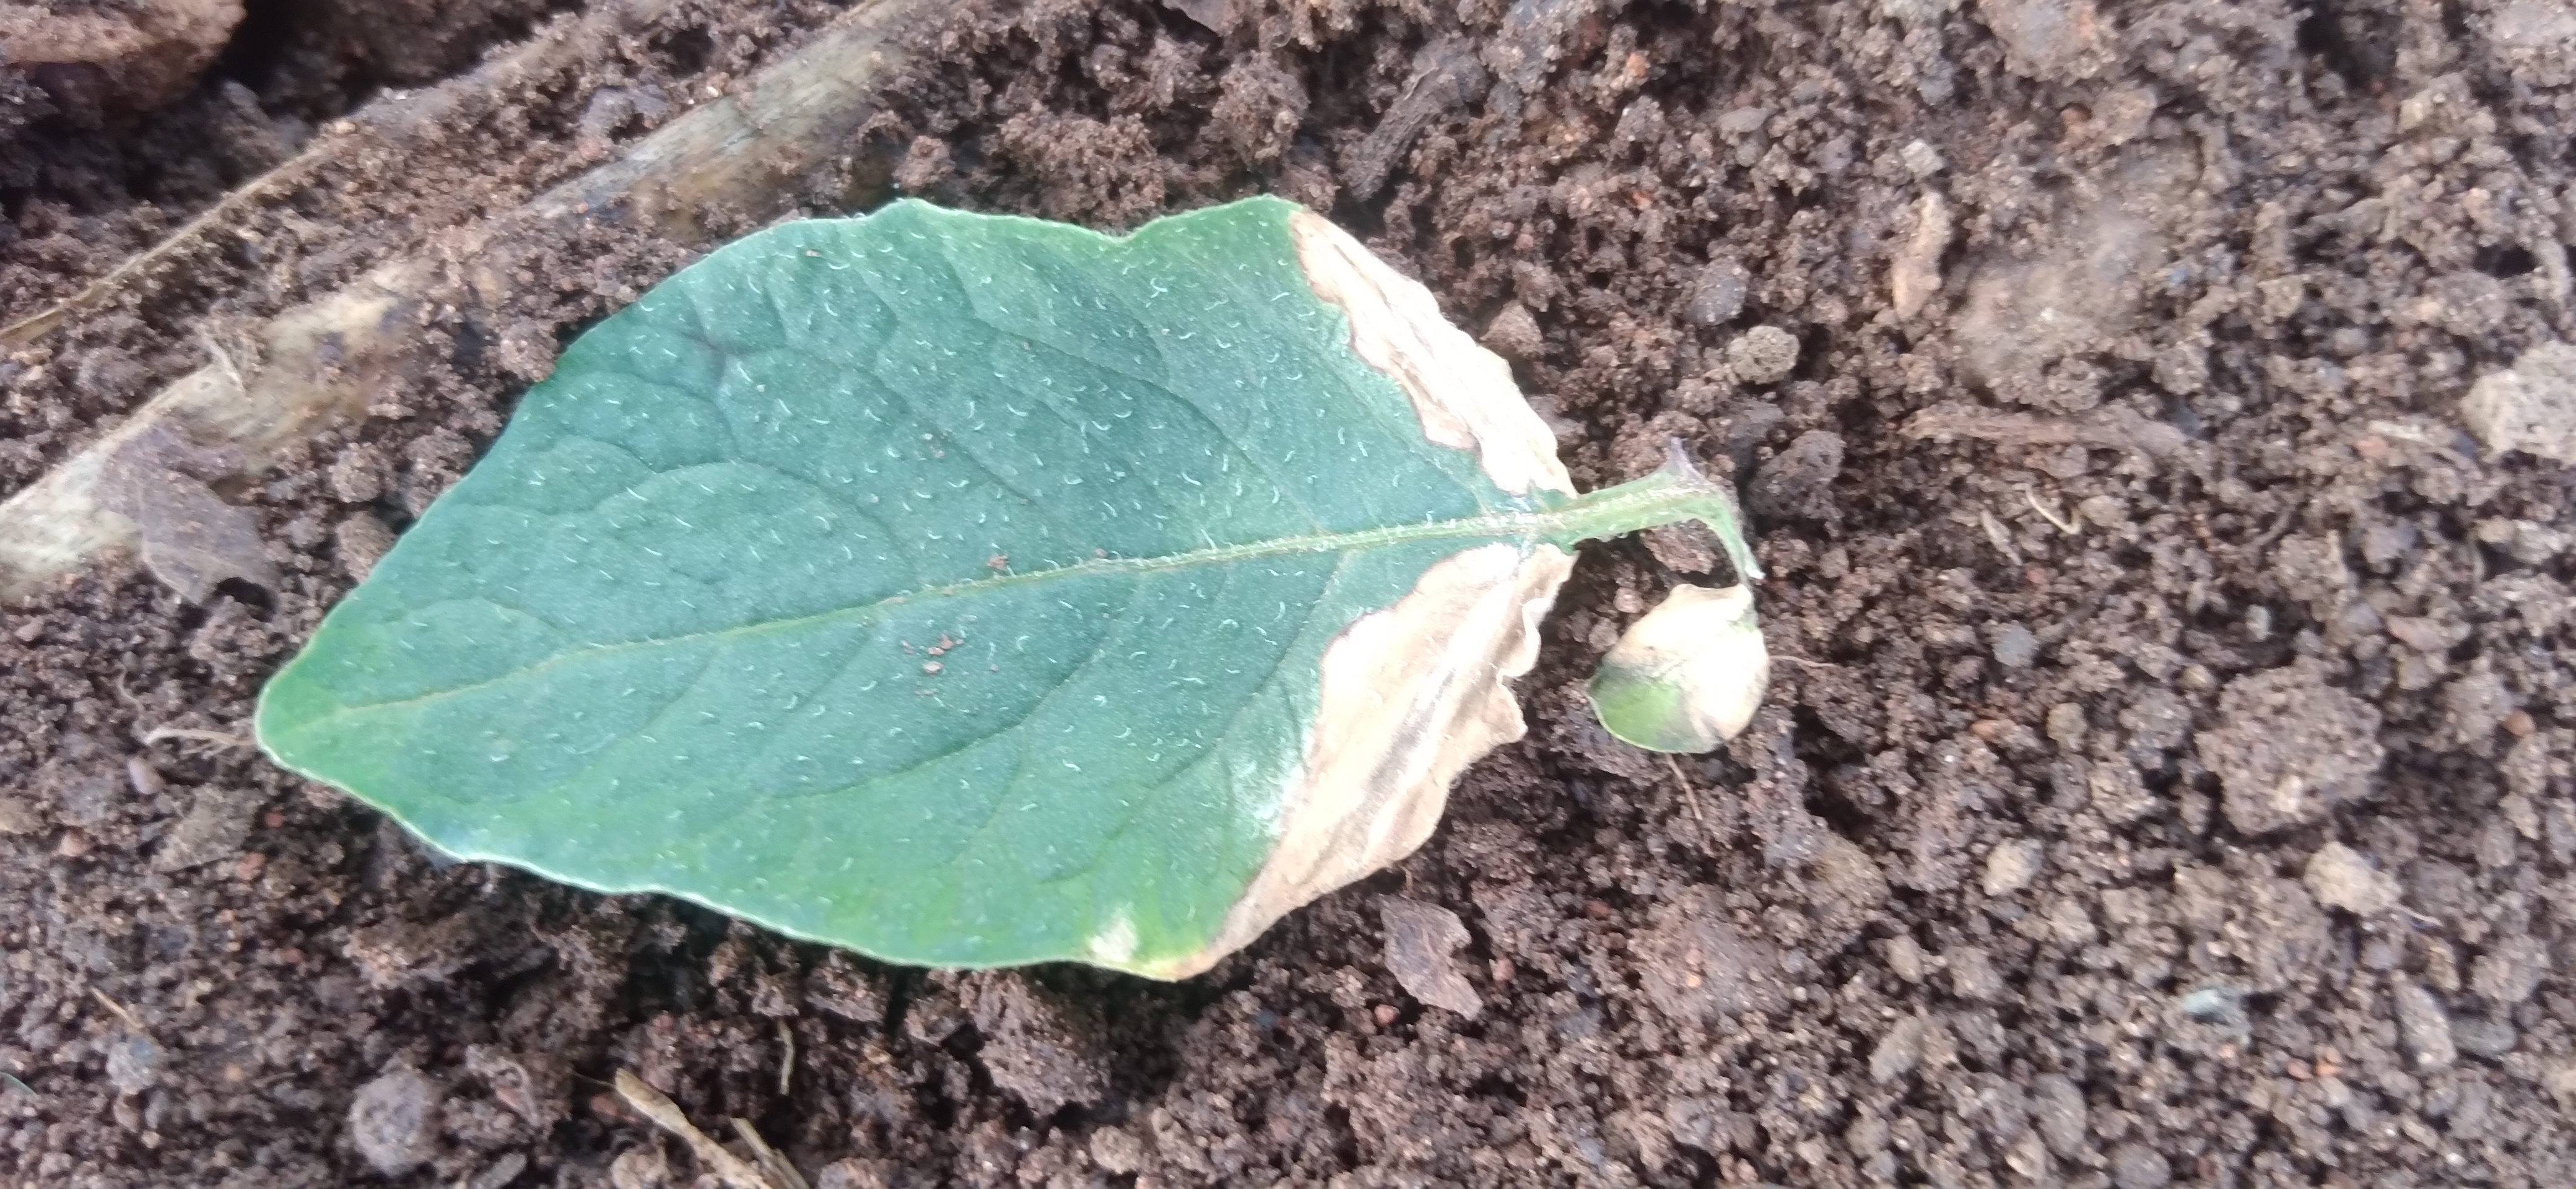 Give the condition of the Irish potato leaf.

early blight
